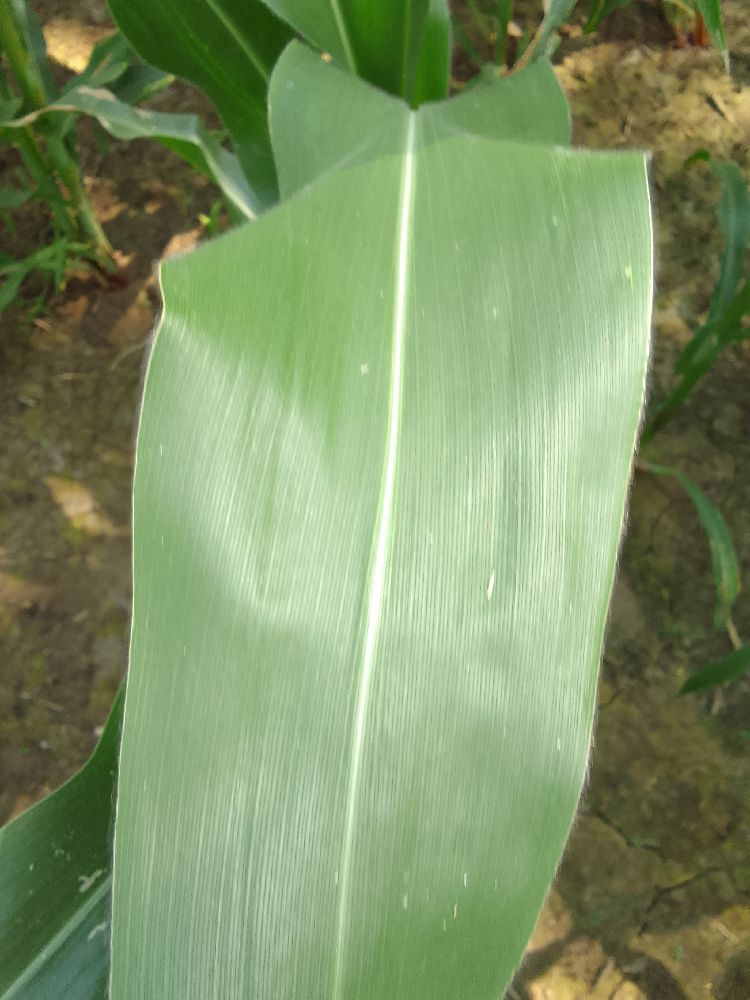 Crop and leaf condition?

maize, healthy
